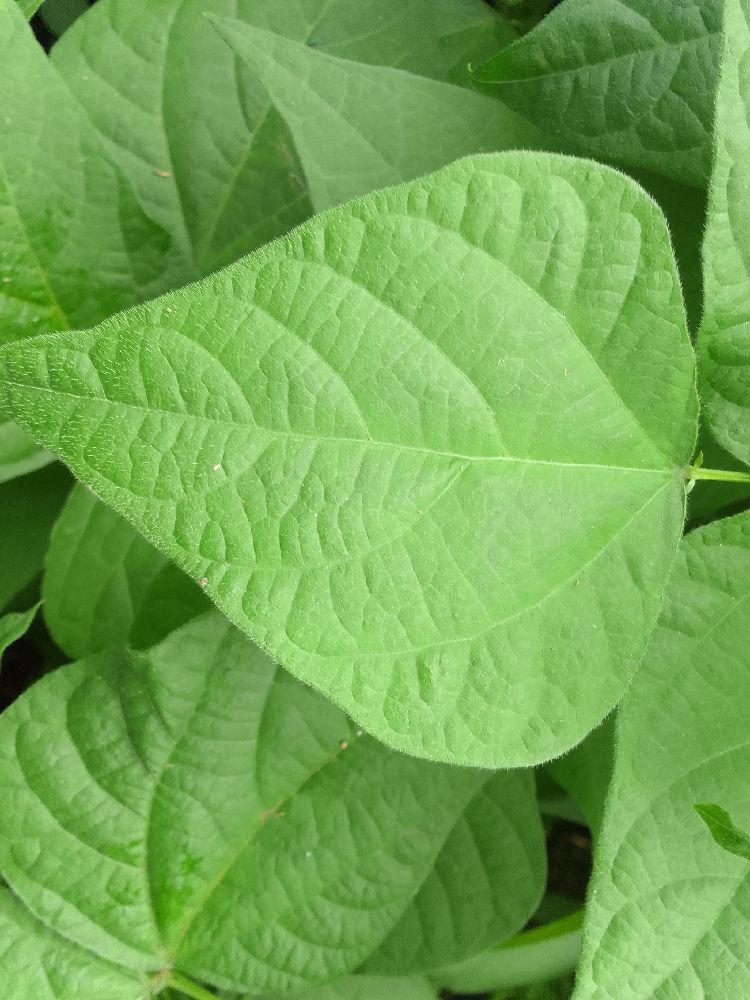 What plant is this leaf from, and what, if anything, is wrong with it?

common bean, healthy
